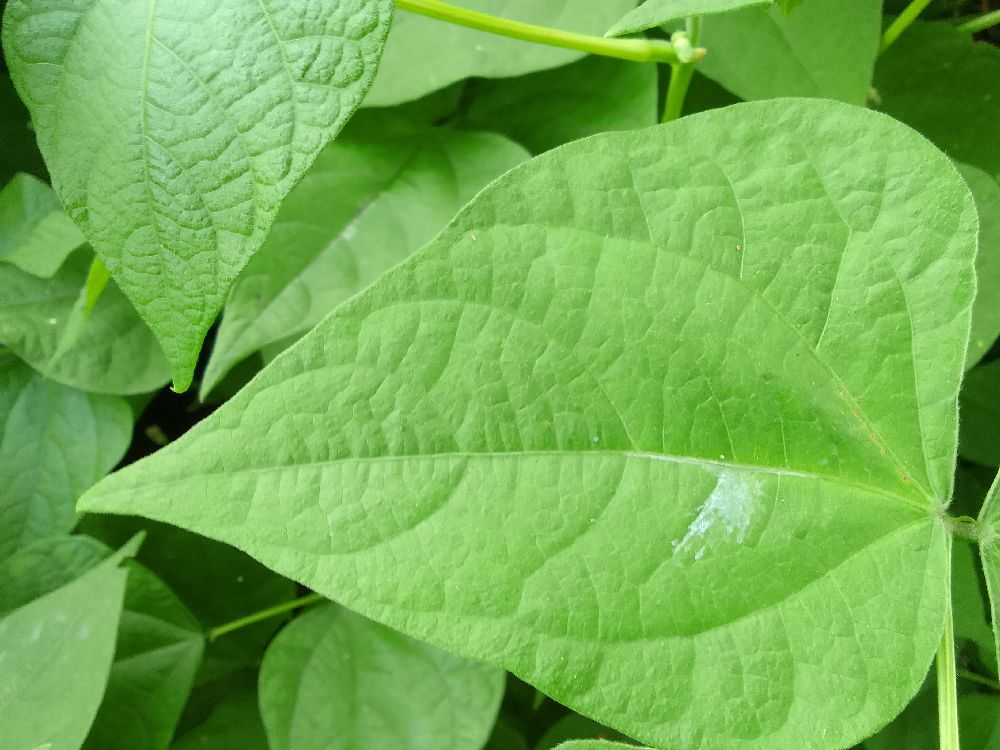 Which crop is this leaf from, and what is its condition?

common bean, healthy
